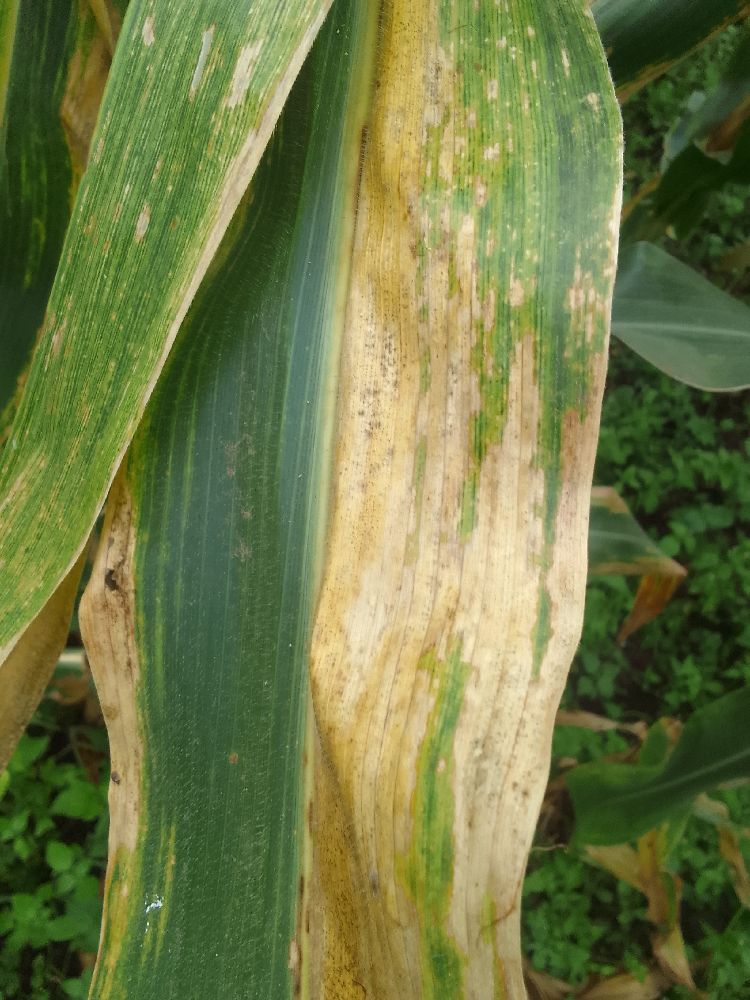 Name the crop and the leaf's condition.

maize, maize lethal necrosis
